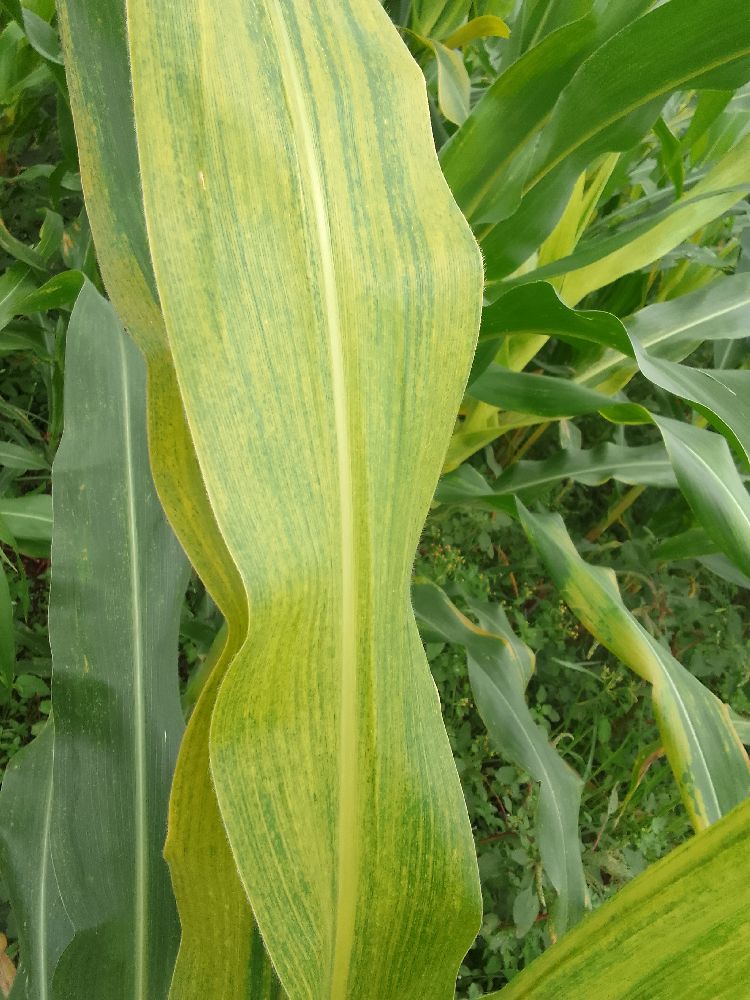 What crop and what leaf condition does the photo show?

maize, maize streak virus
